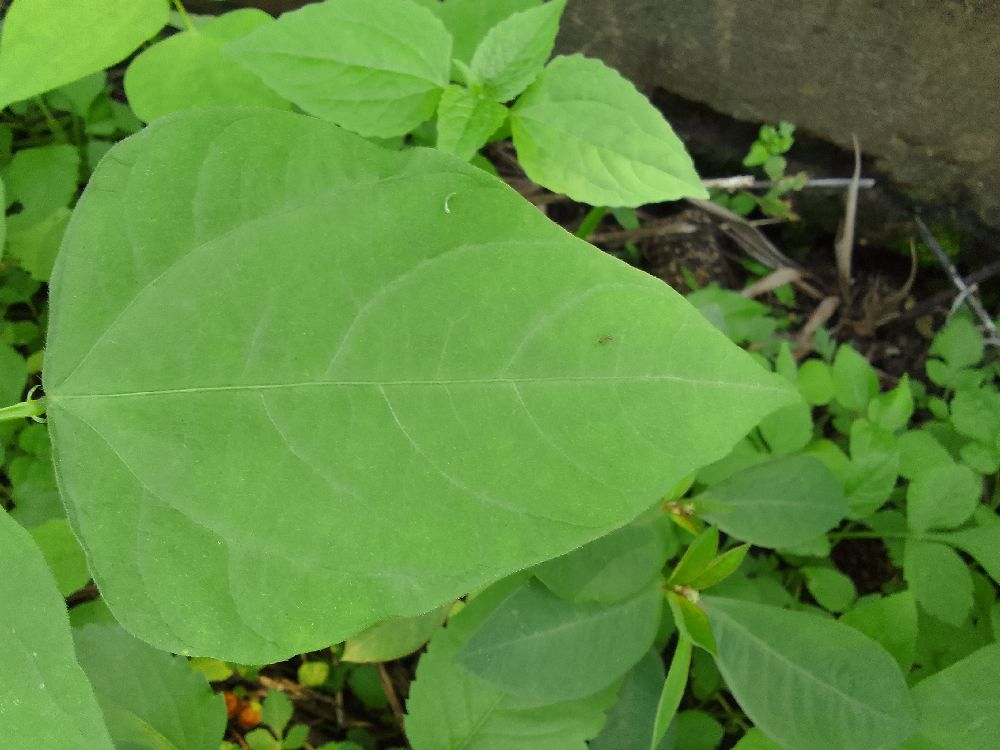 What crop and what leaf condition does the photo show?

common bean, healthy
